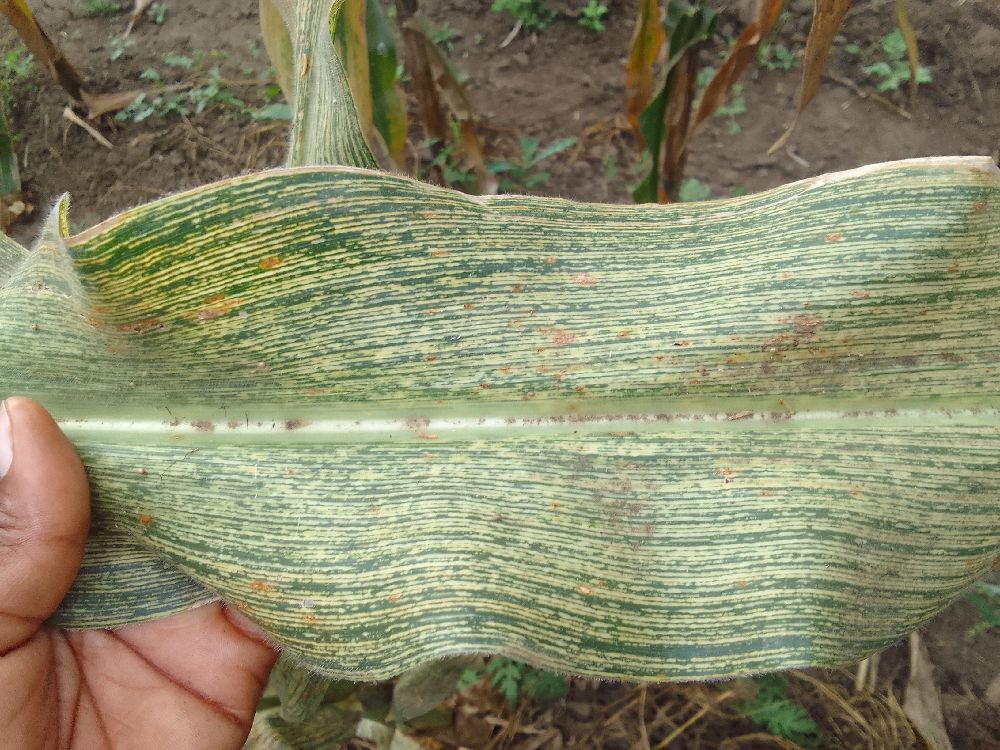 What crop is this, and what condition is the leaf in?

maize, maize streak virus
